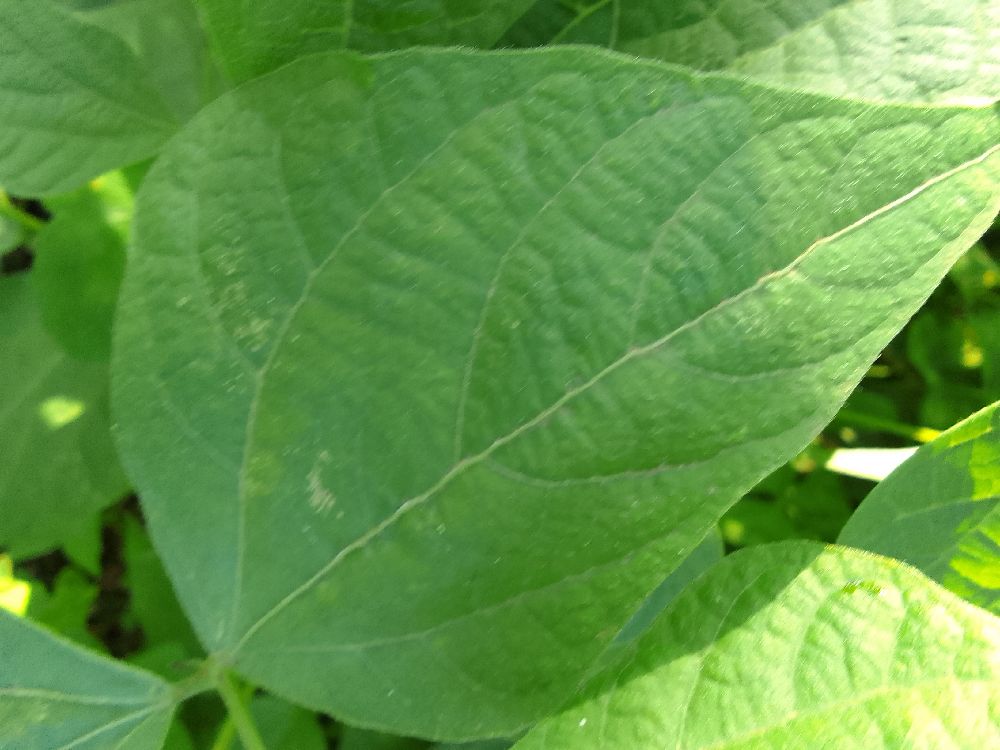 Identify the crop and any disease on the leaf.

common bean, healthy
